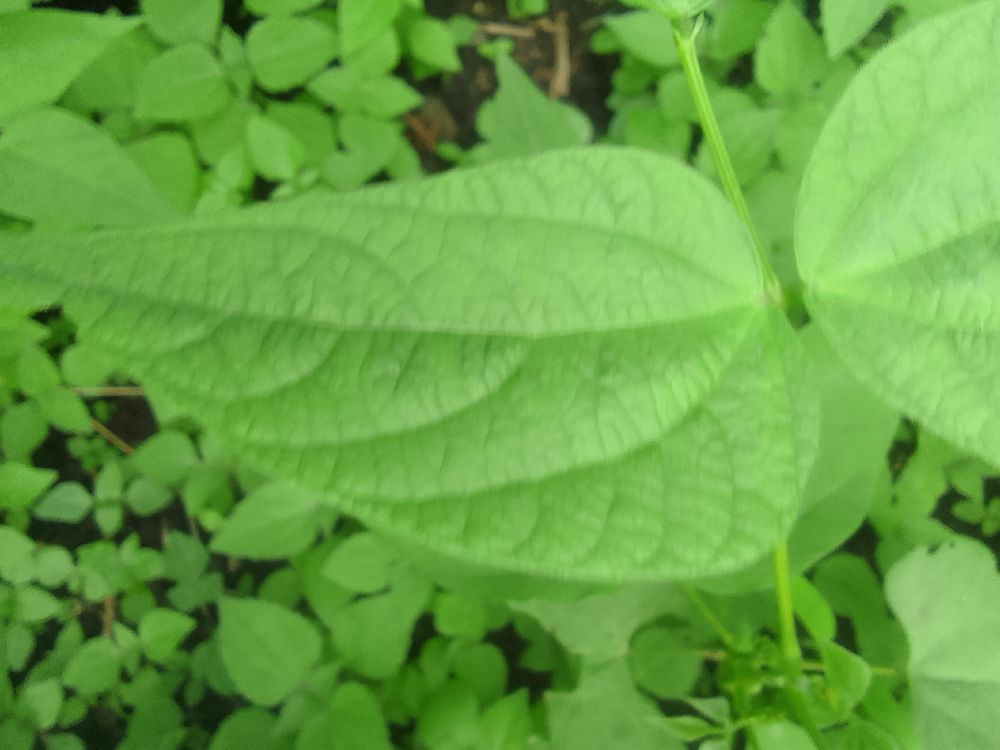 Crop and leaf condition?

common bean, healthy
